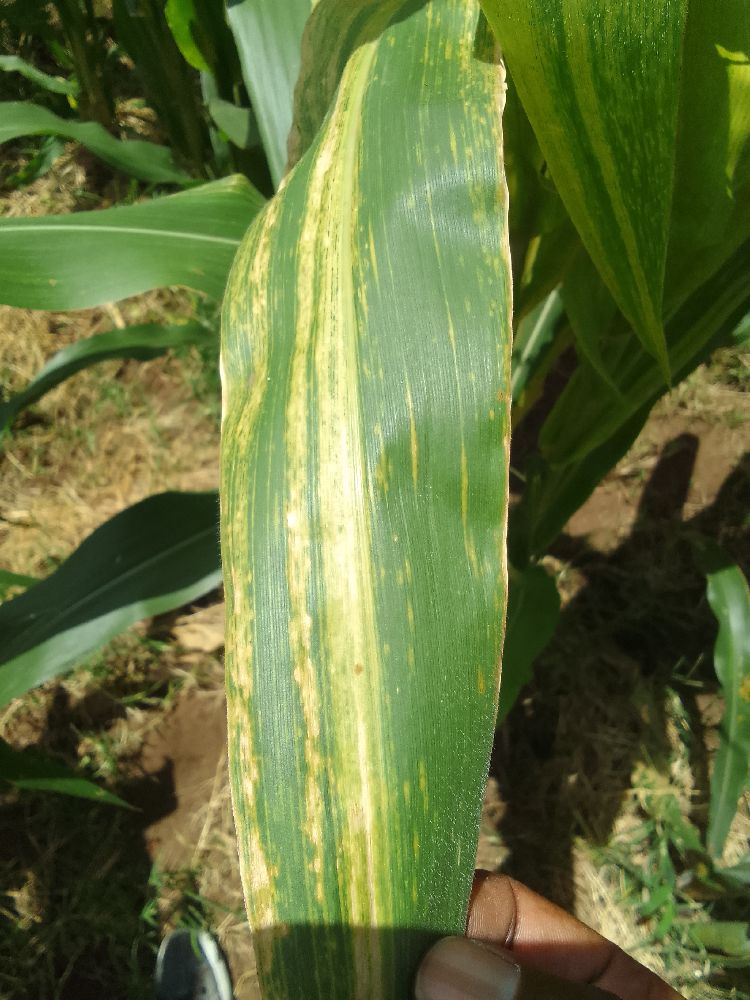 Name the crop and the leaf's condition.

maize, maize lethal necrosis
